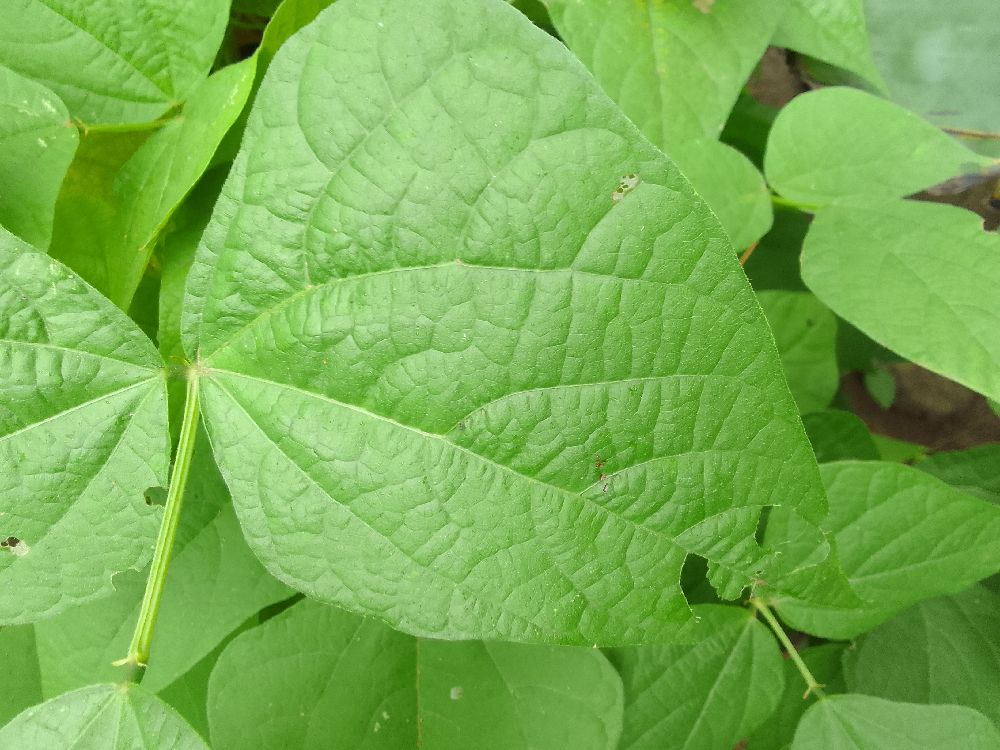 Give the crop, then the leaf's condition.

common bean, healthy
